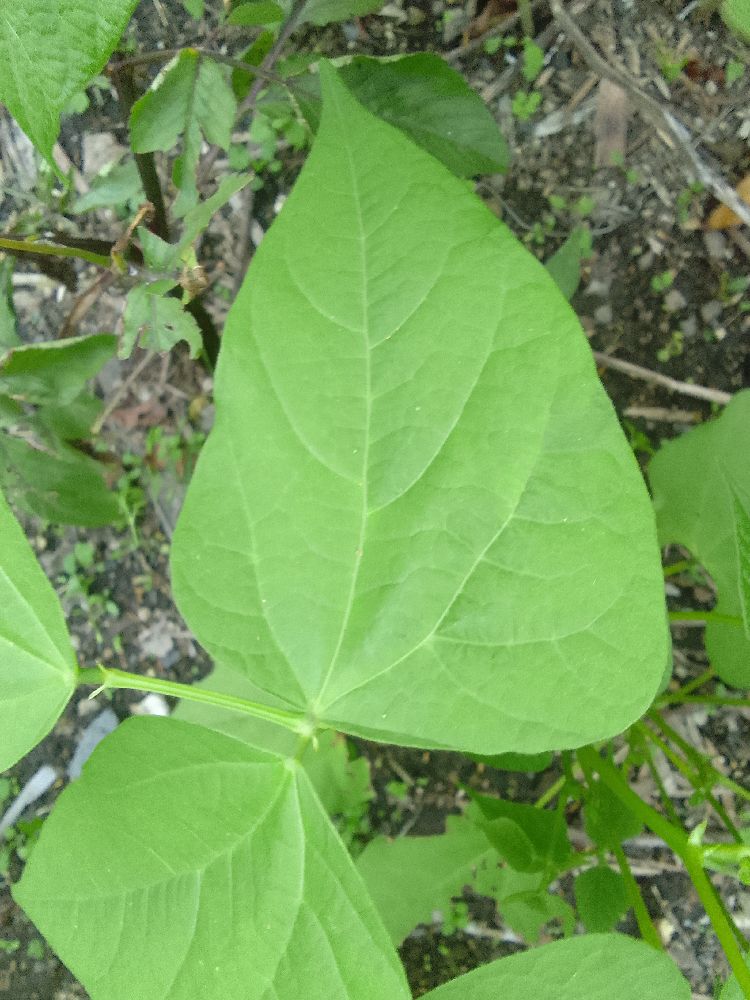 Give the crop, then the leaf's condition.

common bean, healthy
